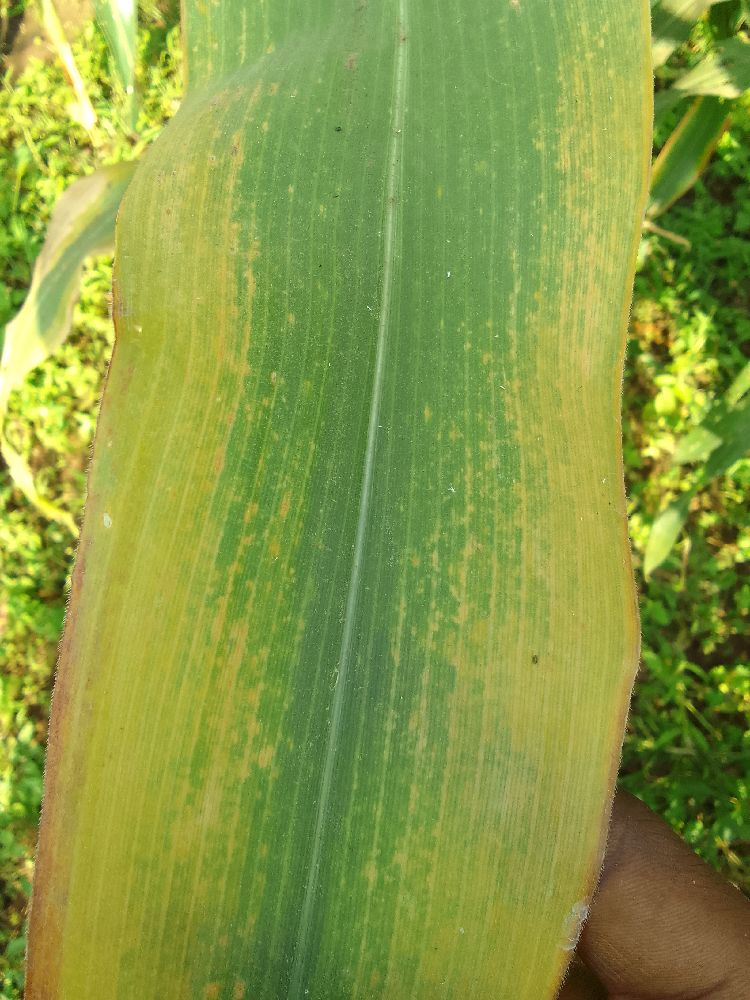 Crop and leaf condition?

maize, maize lethal necrosis
